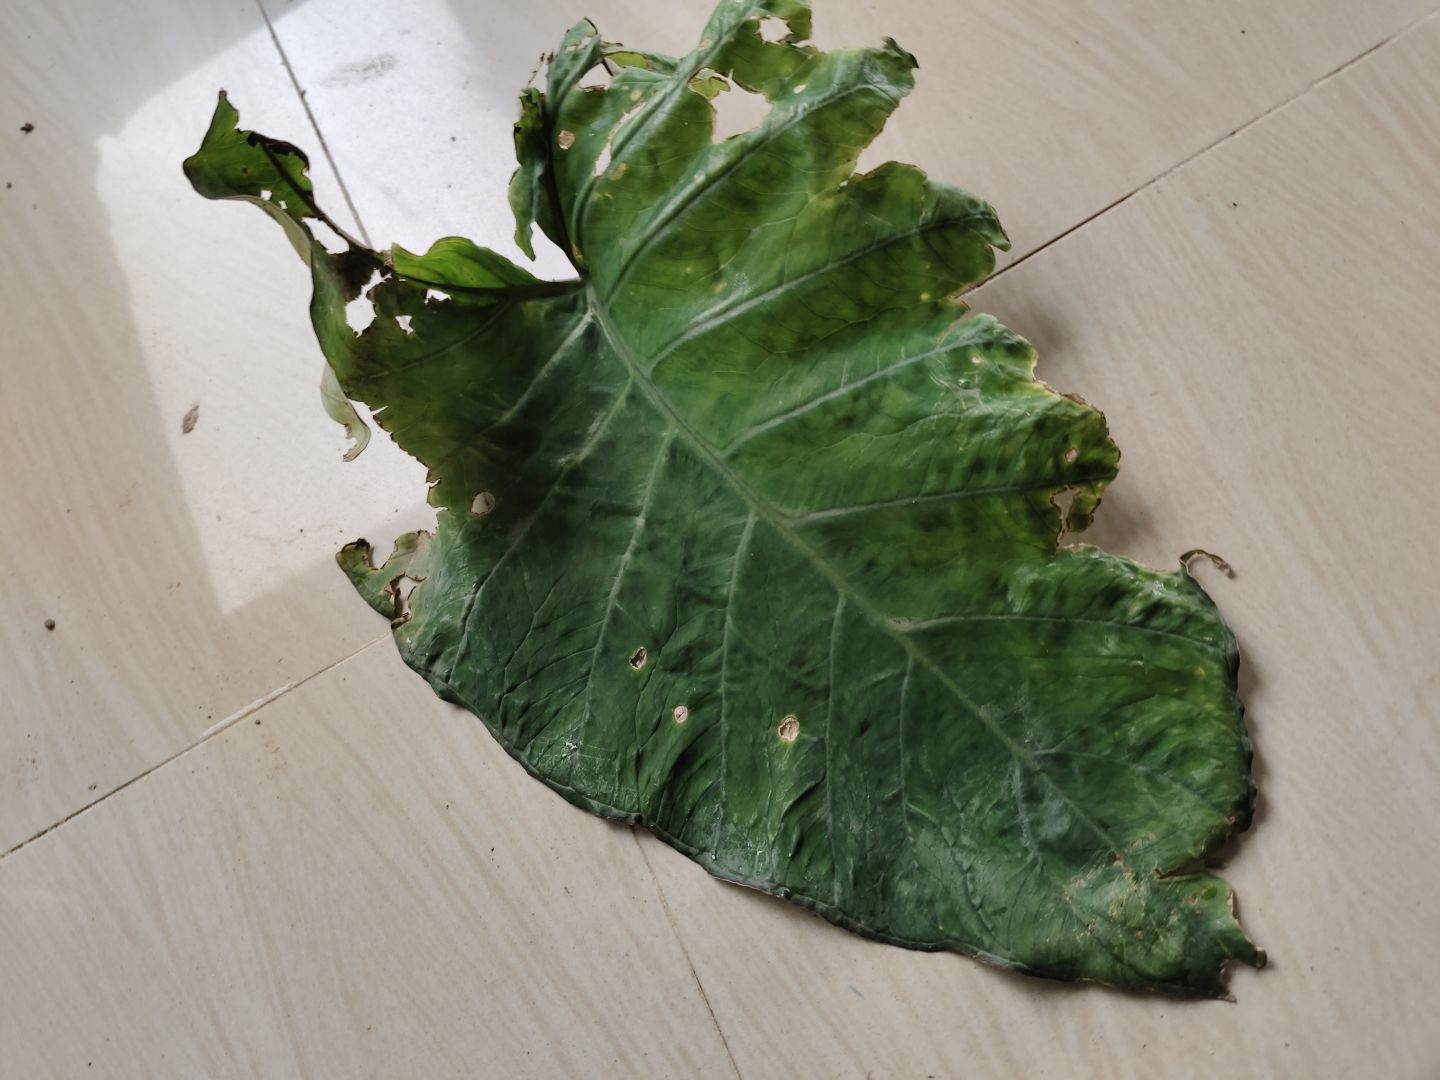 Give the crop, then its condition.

taro, leaf blight
